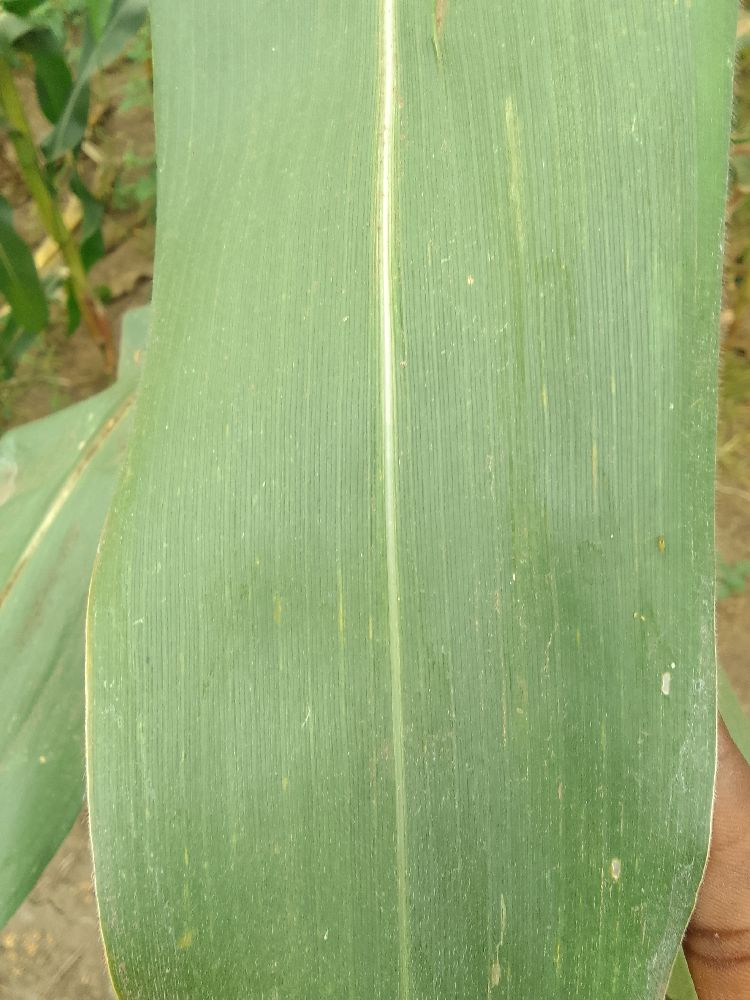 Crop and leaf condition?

maize, healthy
